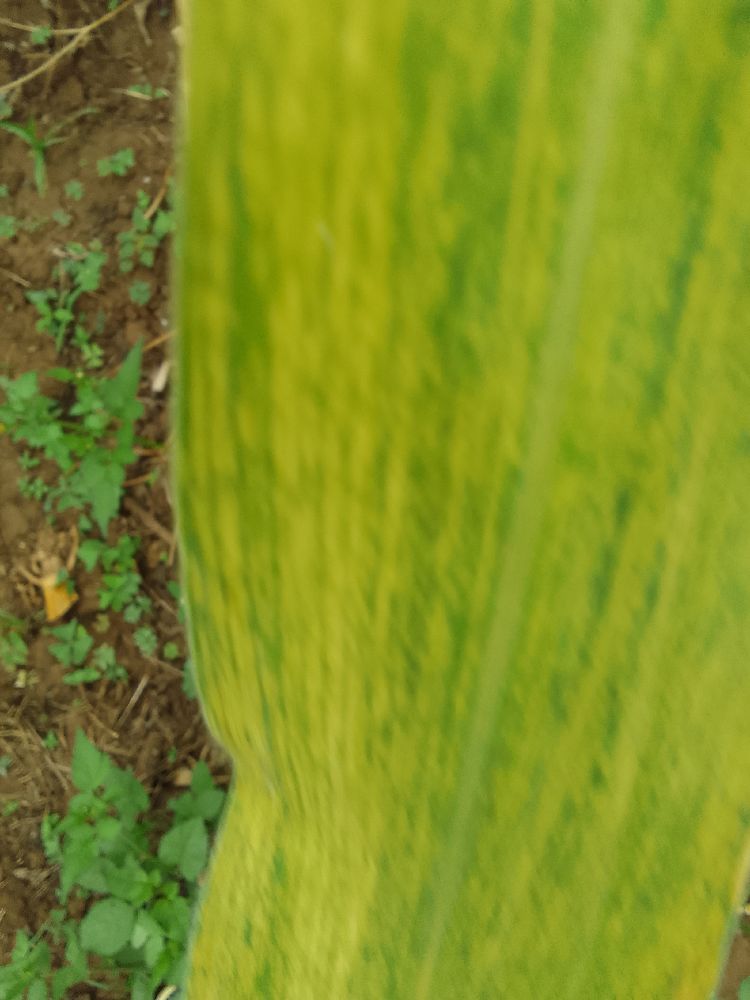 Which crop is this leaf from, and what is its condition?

maize, maize lethal necrosis
